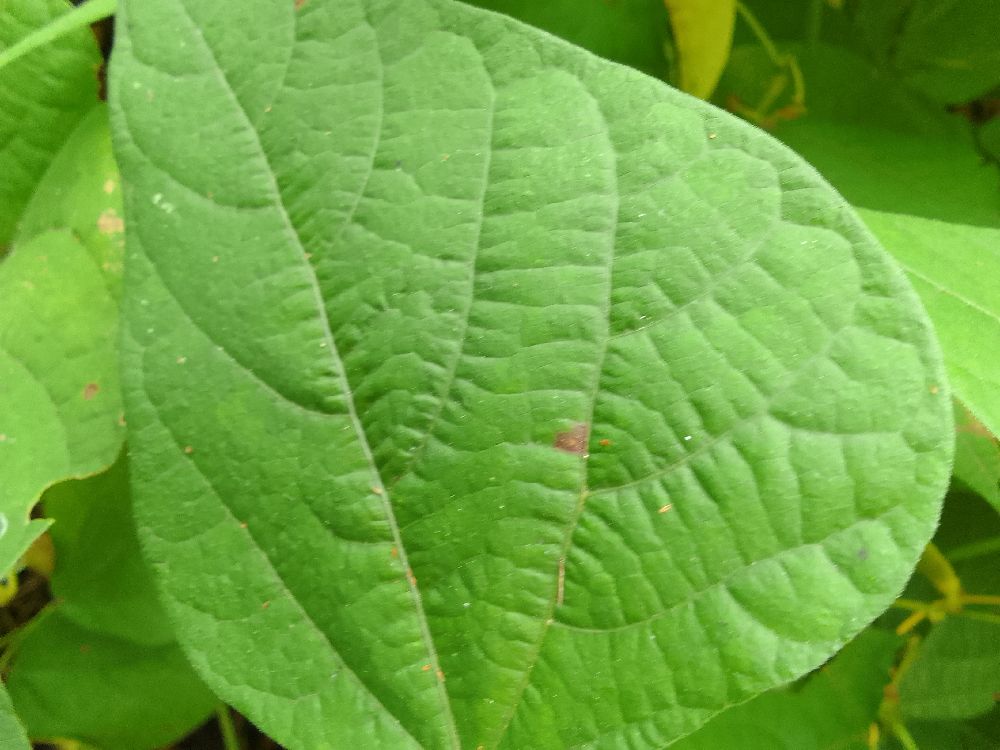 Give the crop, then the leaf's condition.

common bean, healthy
